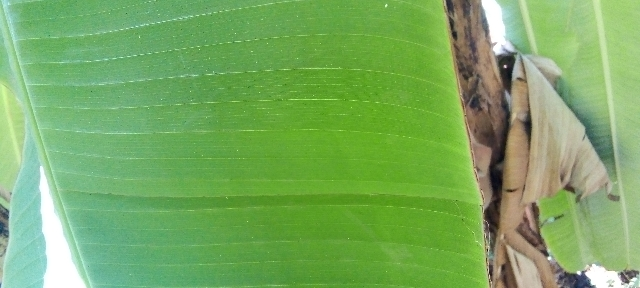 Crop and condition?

banana, healthy
